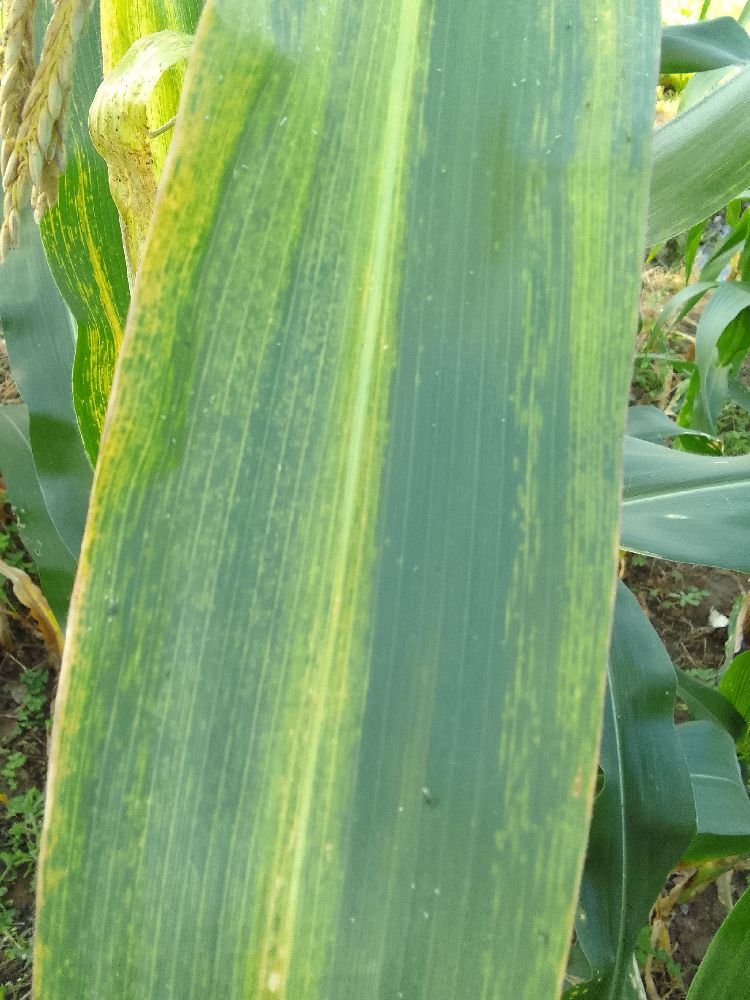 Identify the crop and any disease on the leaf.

maize, maize lethal necrosis
